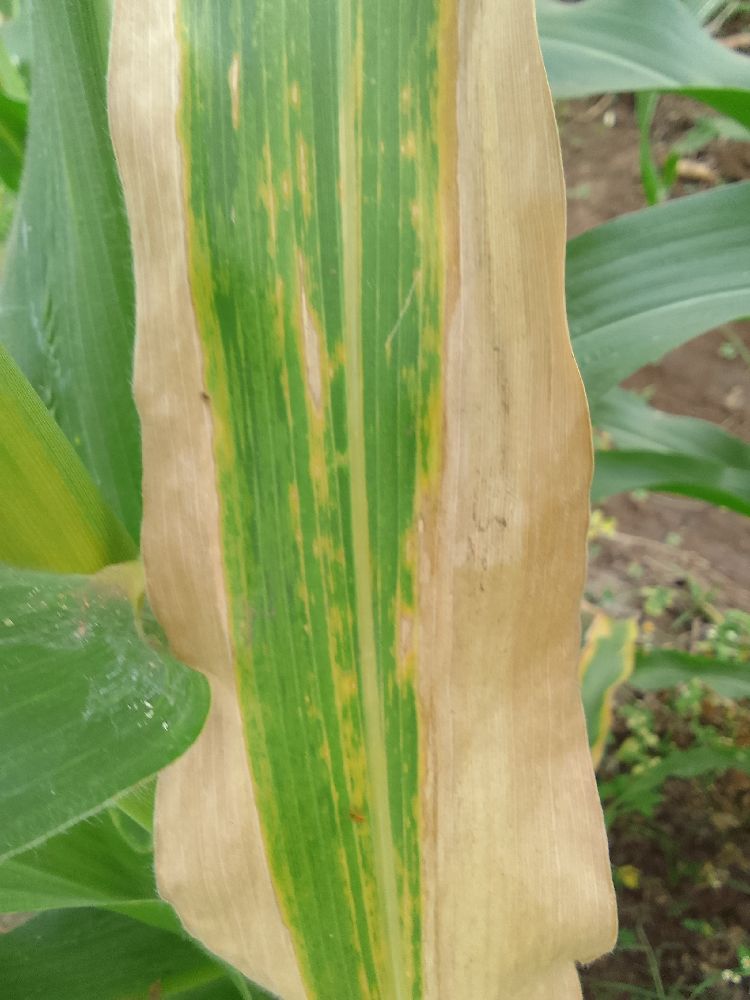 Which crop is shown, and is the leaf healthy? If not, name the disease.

maize, maize lethal necrosis
